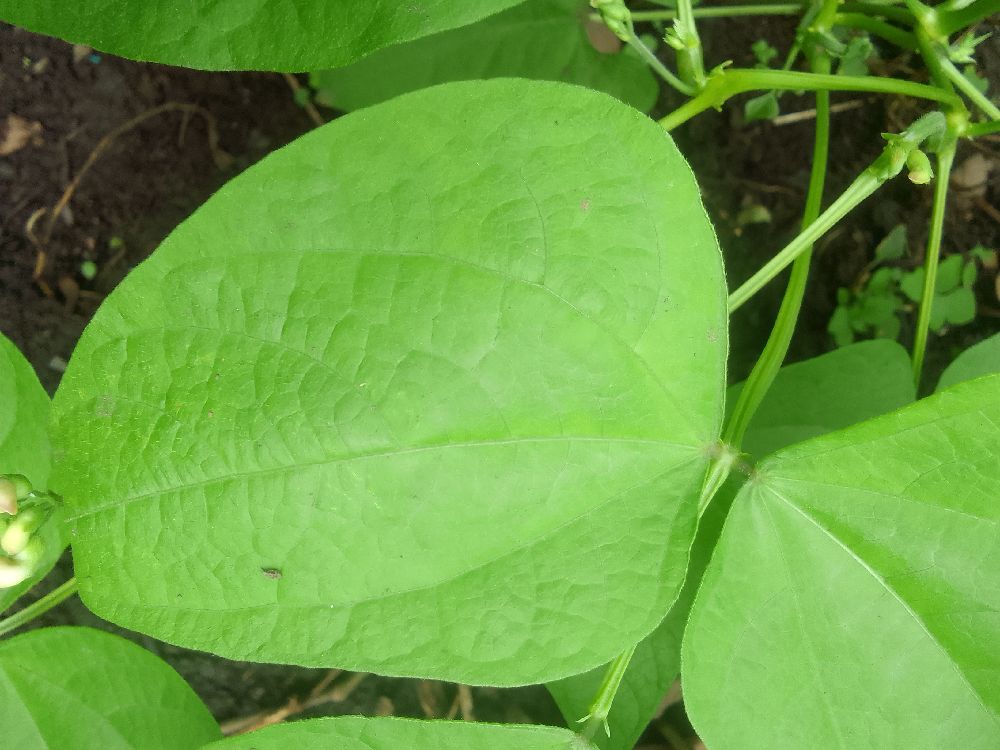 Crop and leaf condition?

common bean, healthy
